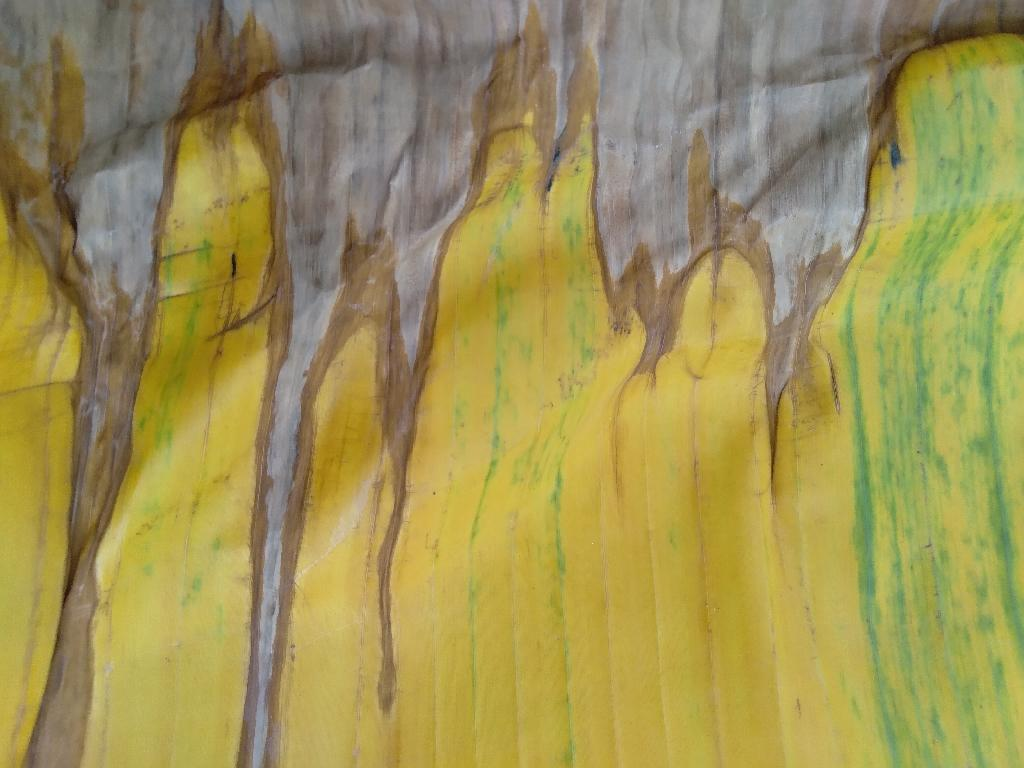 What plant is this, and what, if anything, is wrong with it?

banana, fusarium wilt race 1
